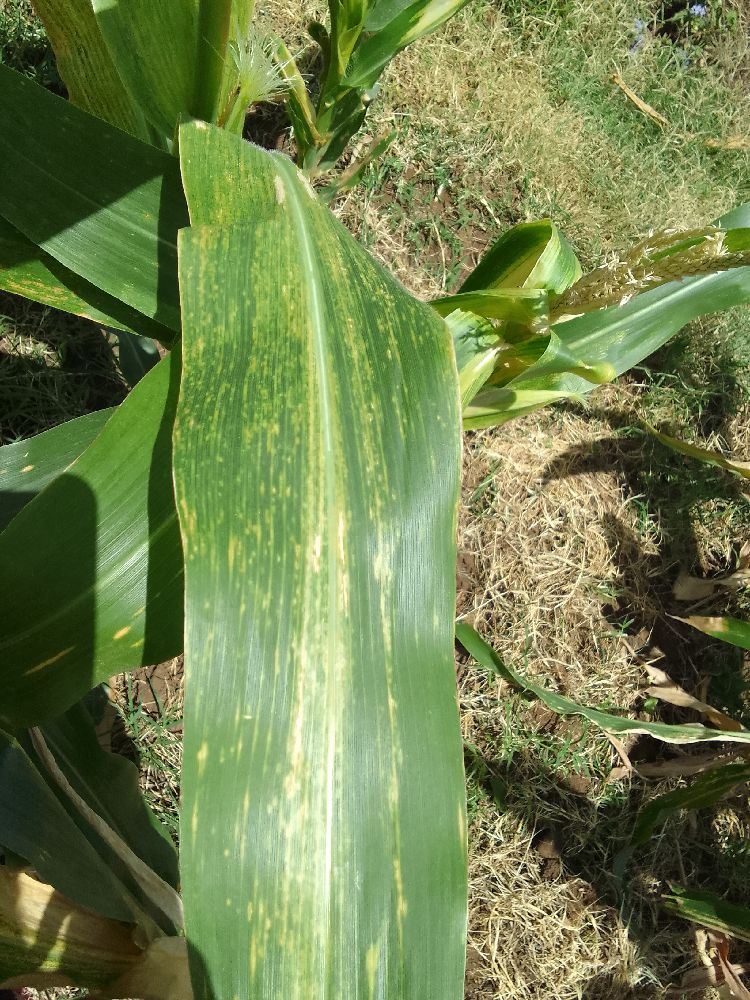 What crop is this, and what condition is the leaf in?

maize, maize lethal necrosis
